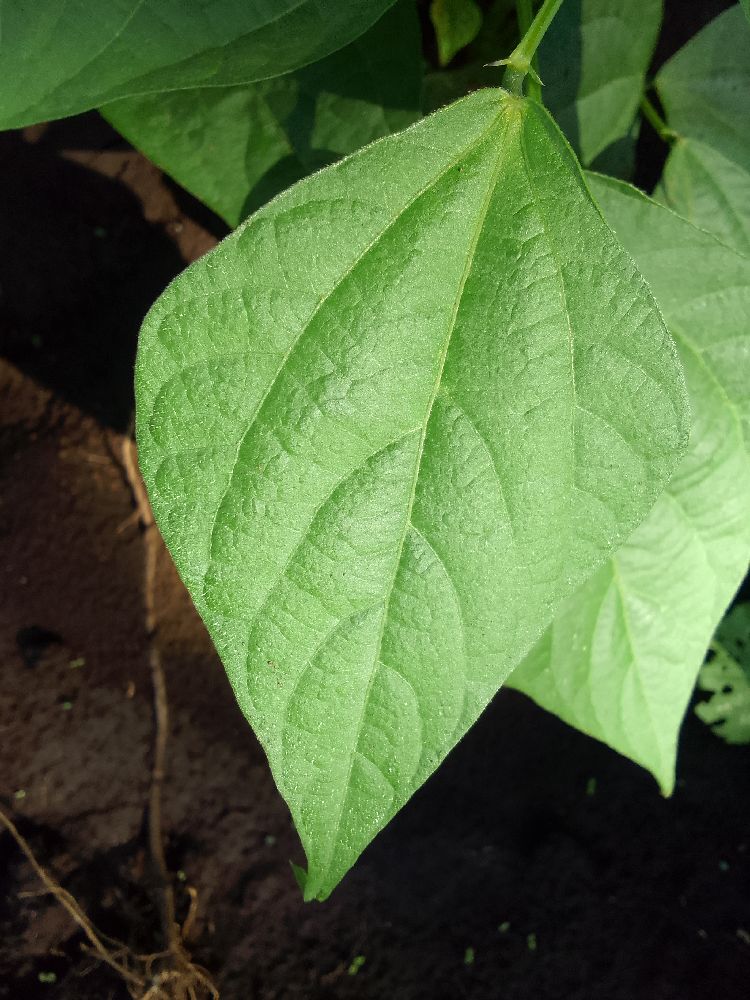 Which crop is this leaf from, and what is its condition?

common bean, healthy
